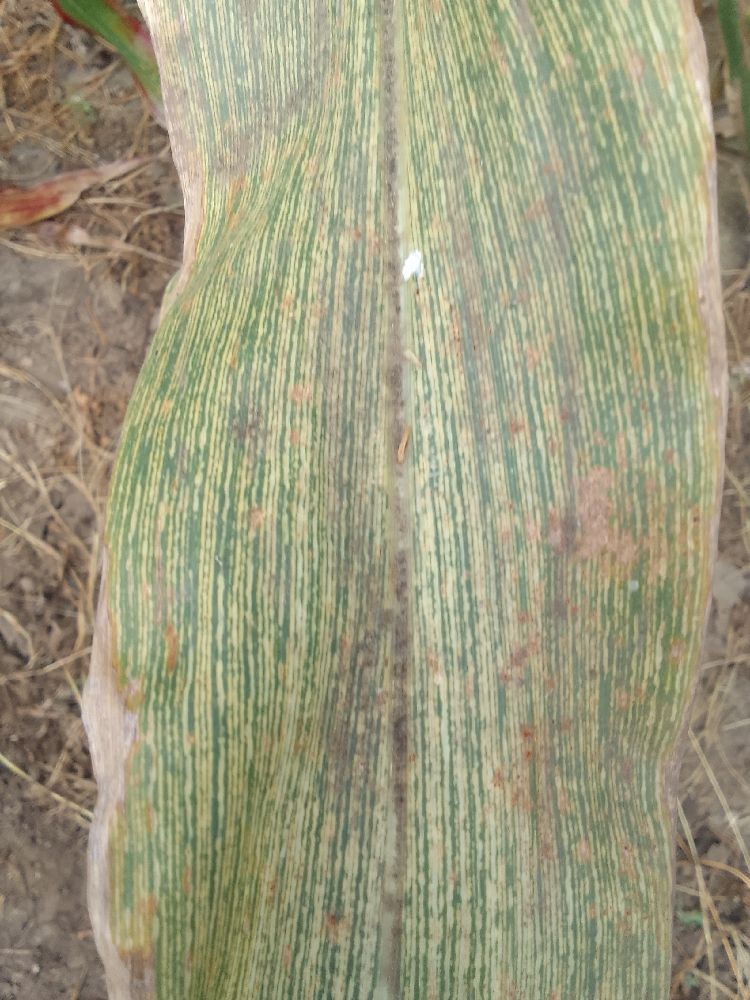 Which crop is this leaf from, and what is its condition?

maize, maize streak virus
